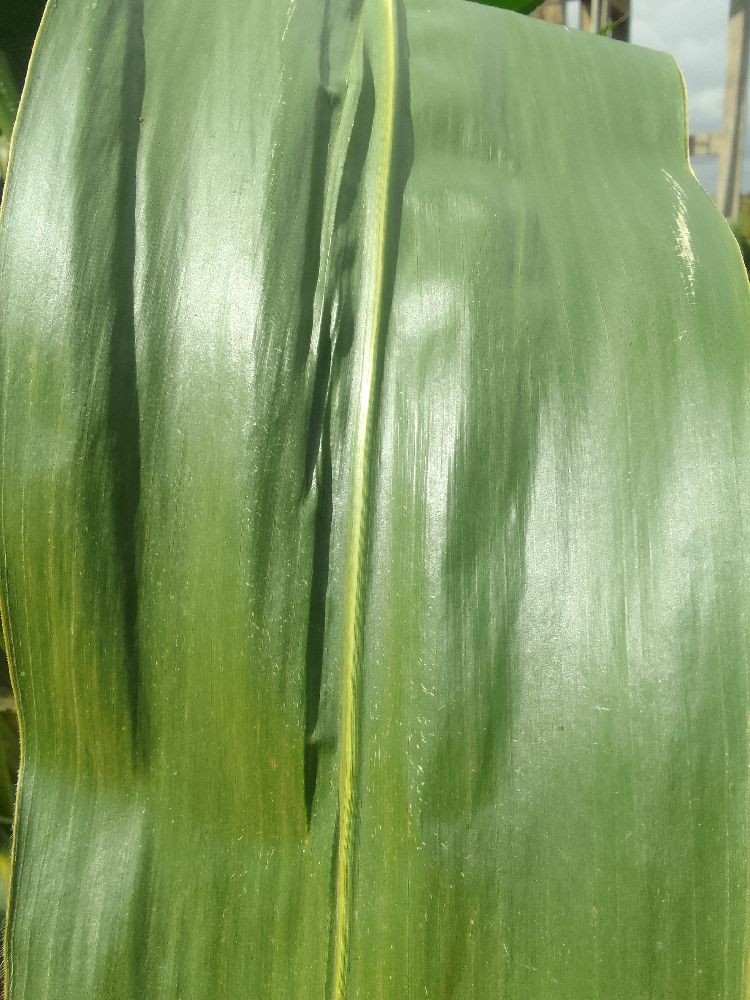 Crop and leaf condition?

maize, healthy
